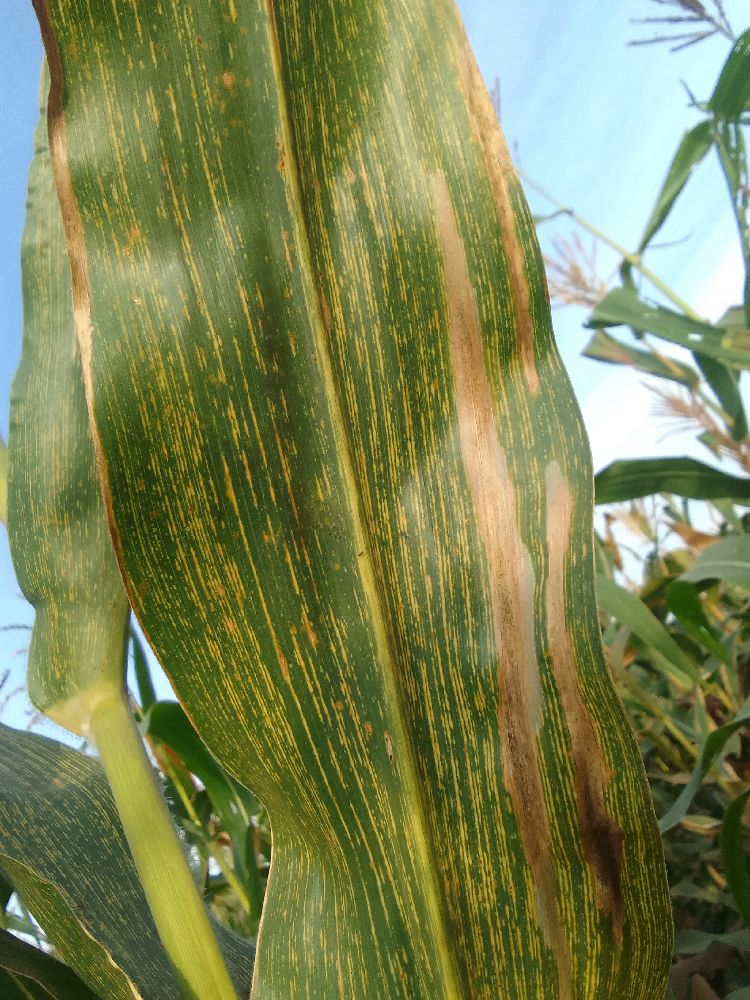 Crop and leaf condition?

maize, maize streak virus
